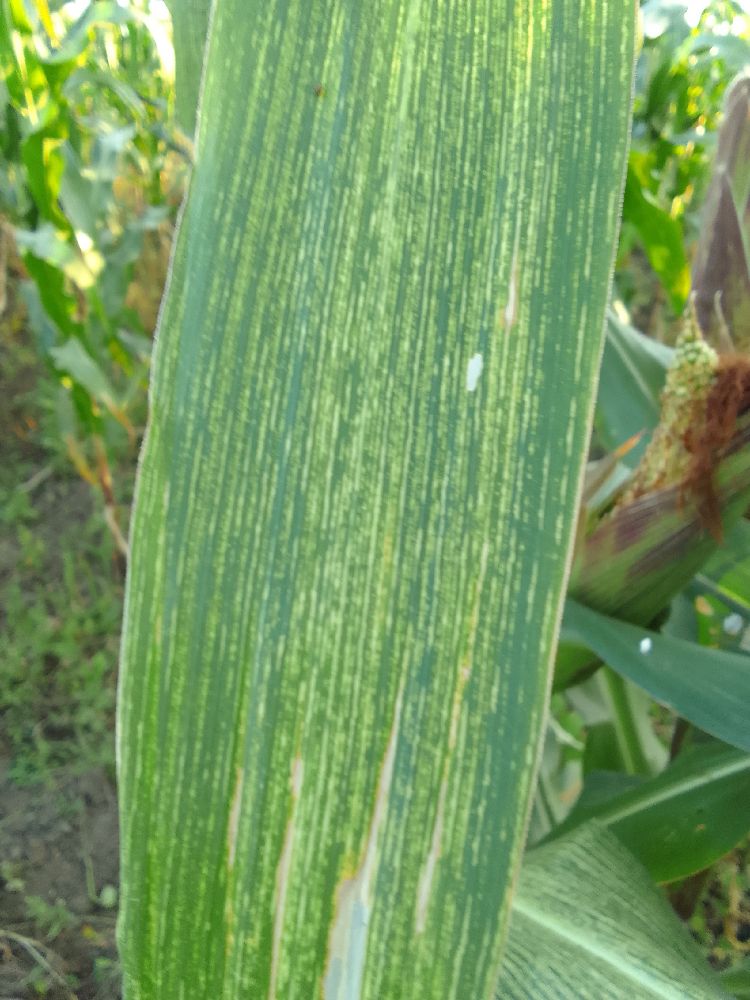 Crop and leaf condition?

maize, maize streak virus
